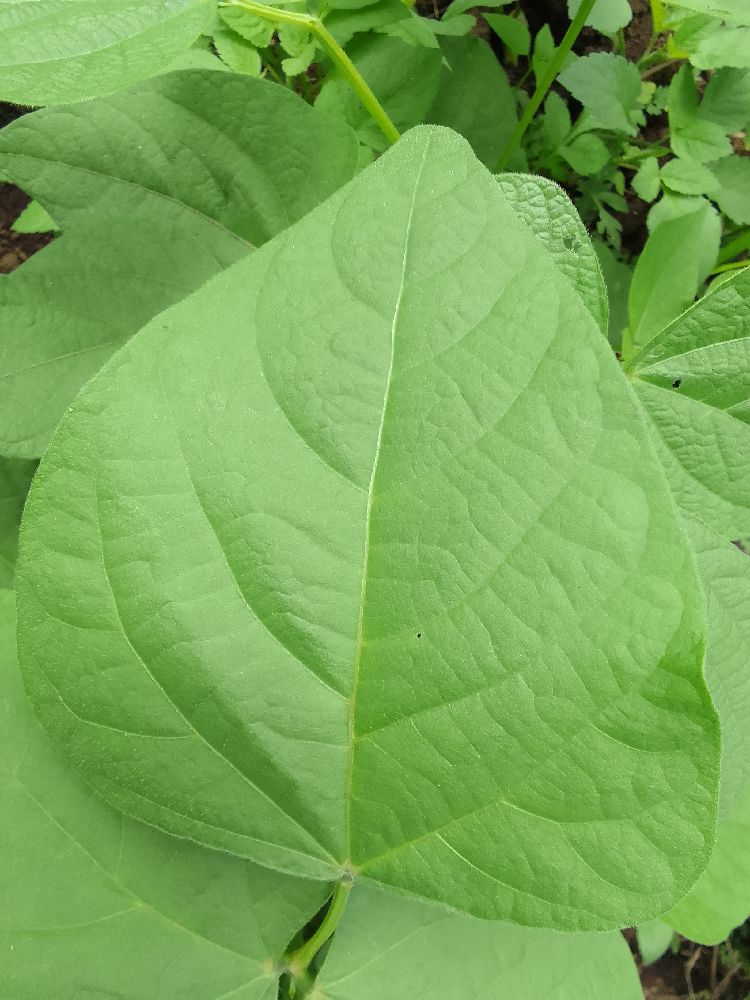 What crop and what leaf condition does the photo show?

common bean, healthy
